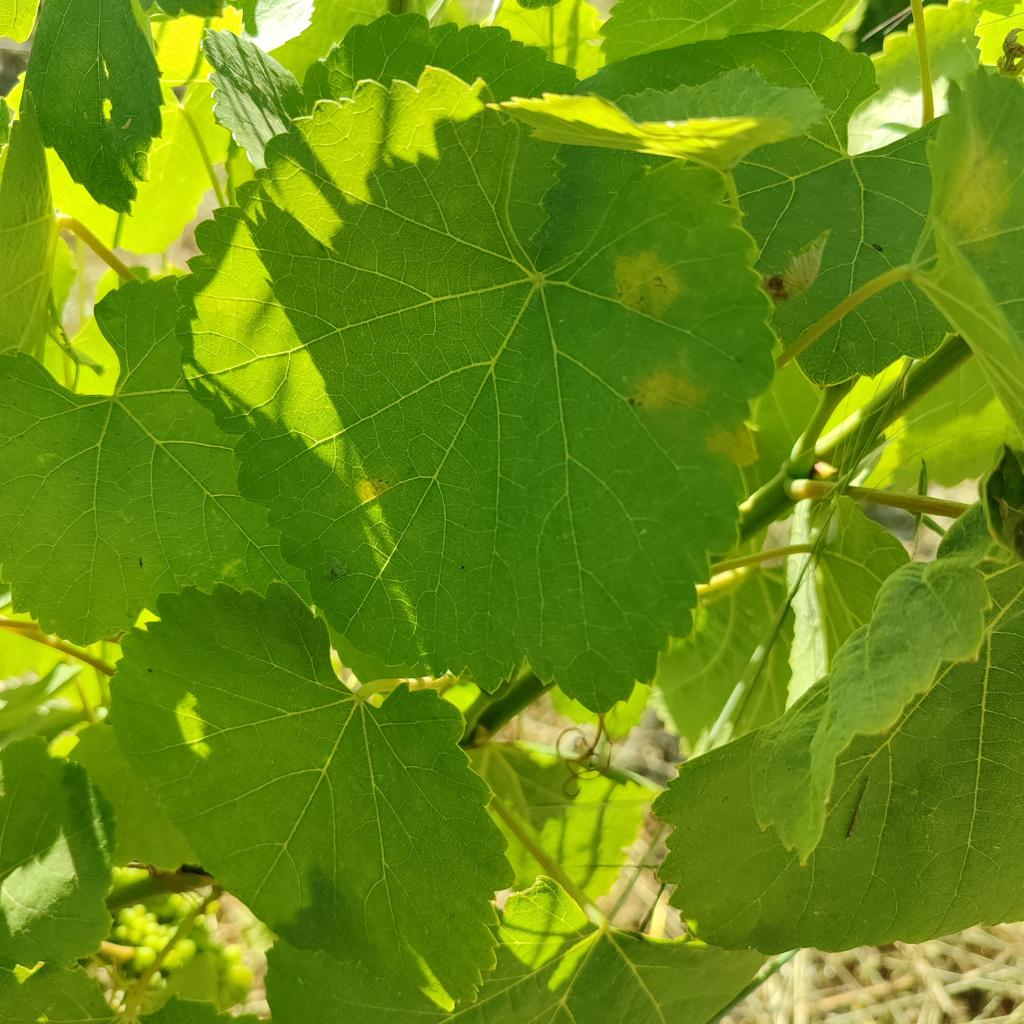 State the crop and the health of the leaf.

grapevine, downy mildew
